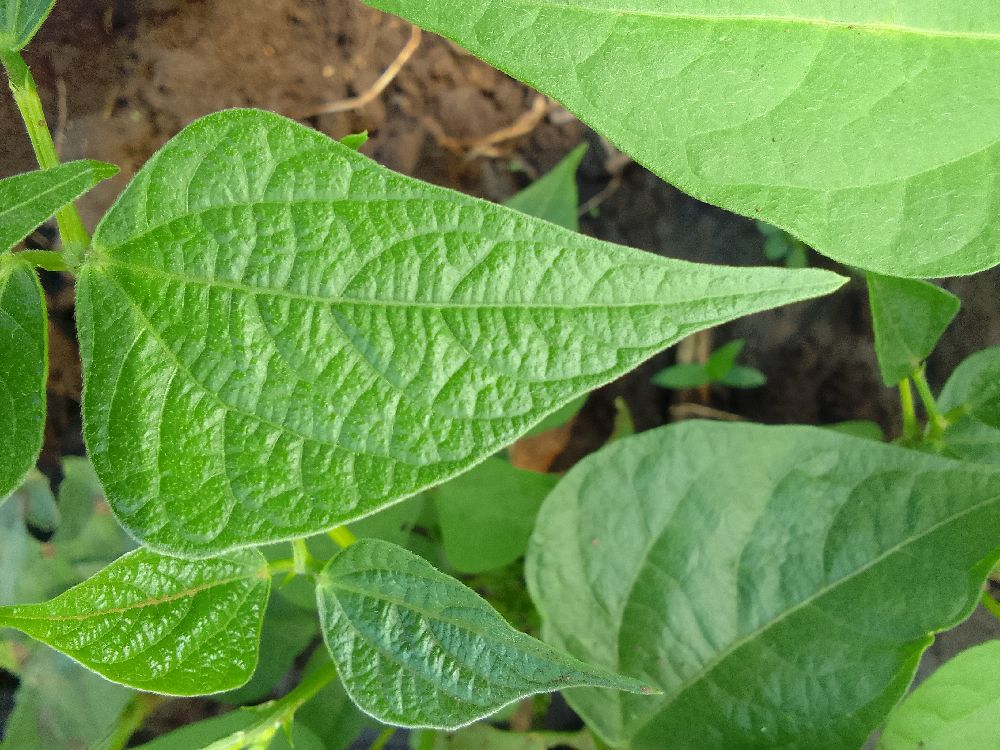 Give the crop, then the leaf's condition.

common bean, healthy
